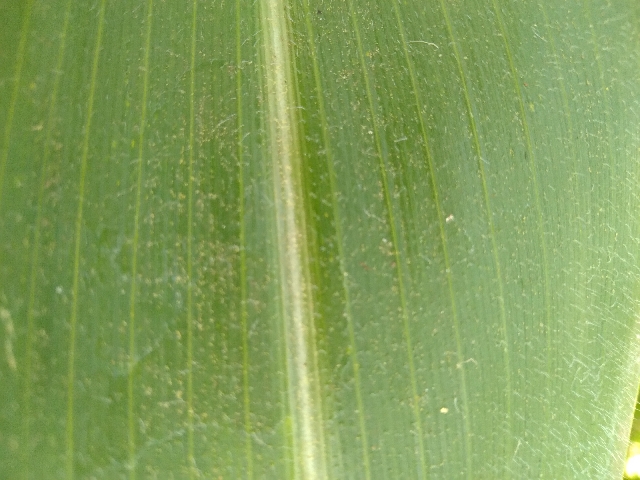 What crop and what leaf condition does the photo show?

maize, healthy
